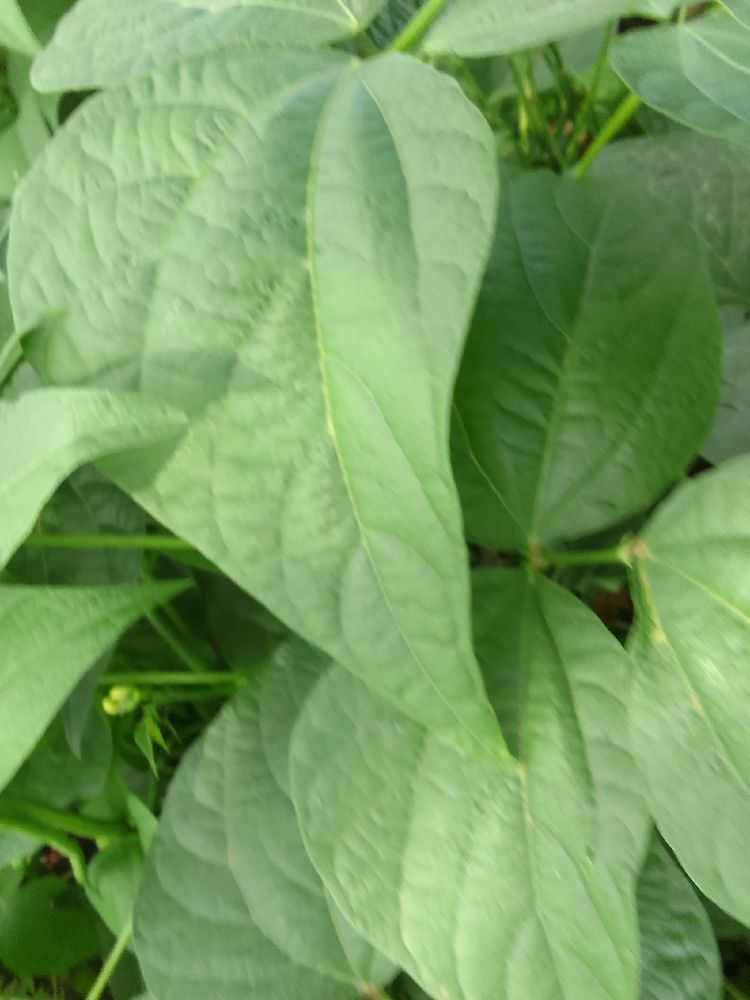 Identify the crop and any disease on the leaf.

common bean, healthy
